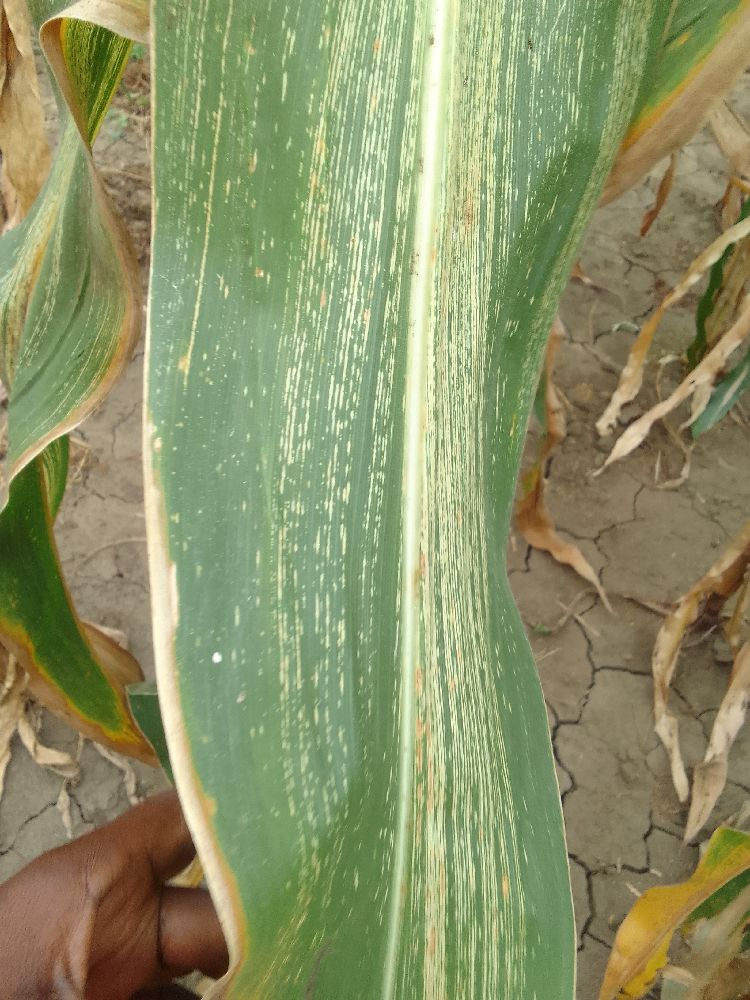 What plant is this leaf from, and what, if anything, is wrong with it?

maize, maize streak virus
